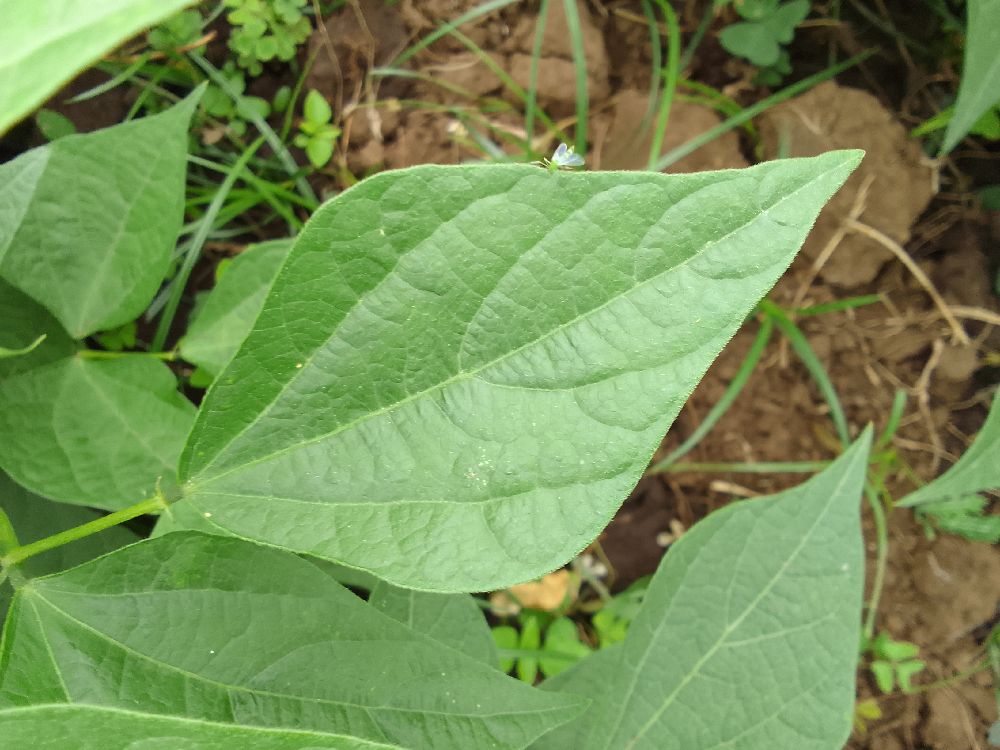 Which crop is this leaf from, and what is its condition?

common bean, healthy
